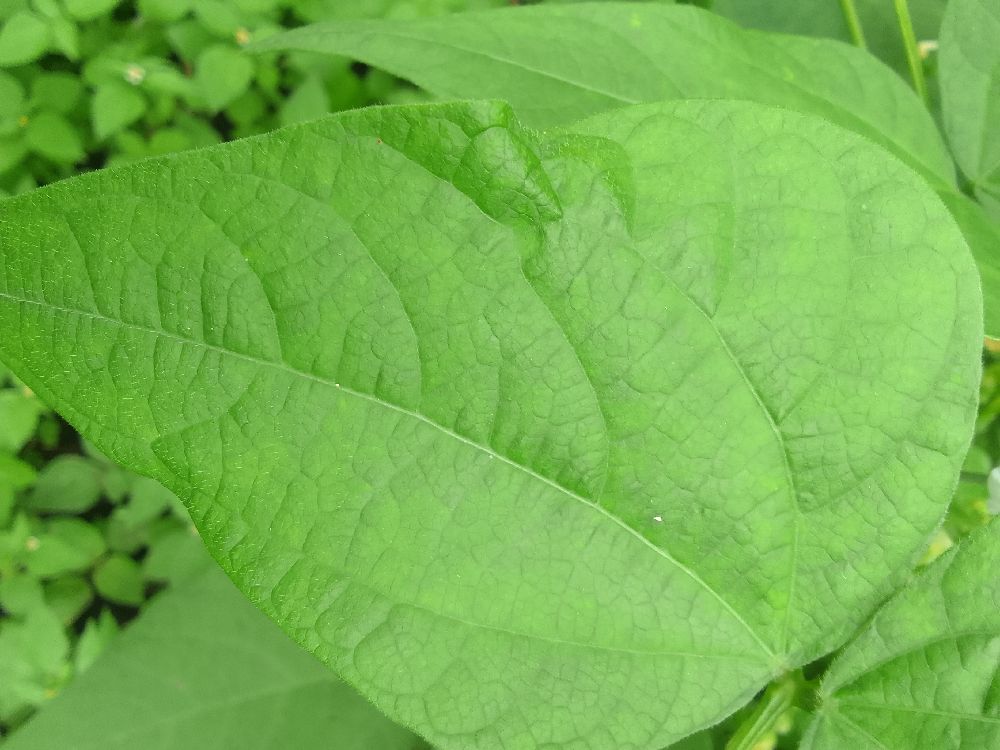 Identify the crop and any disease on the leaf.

common bean, healthy
